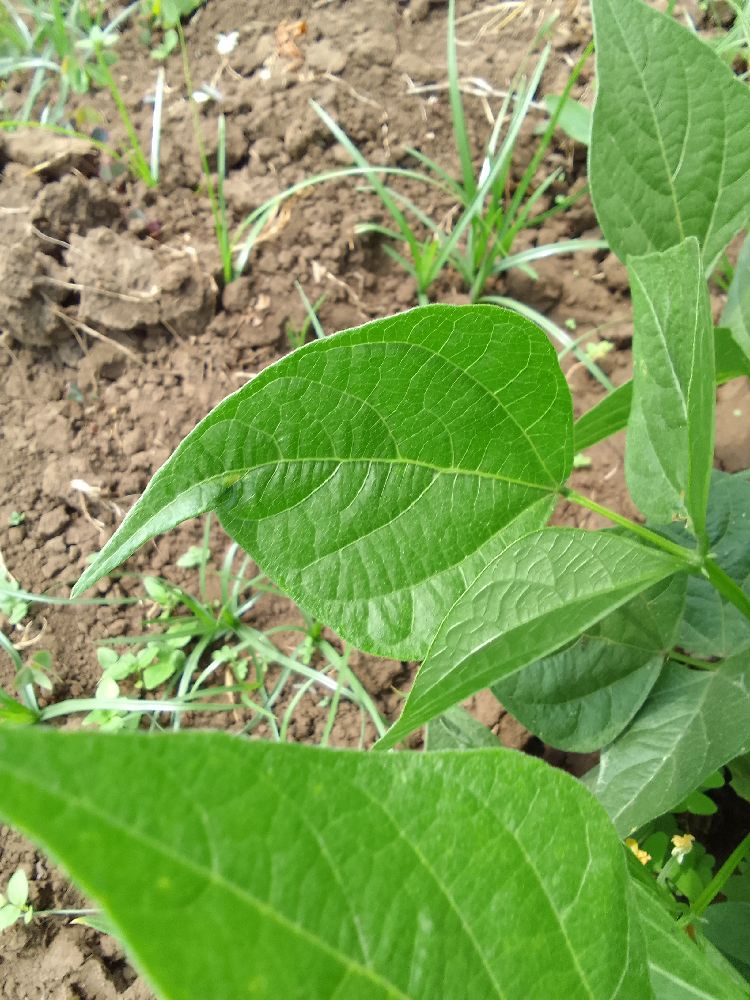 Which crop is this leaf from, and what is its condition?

common bean, healthy
